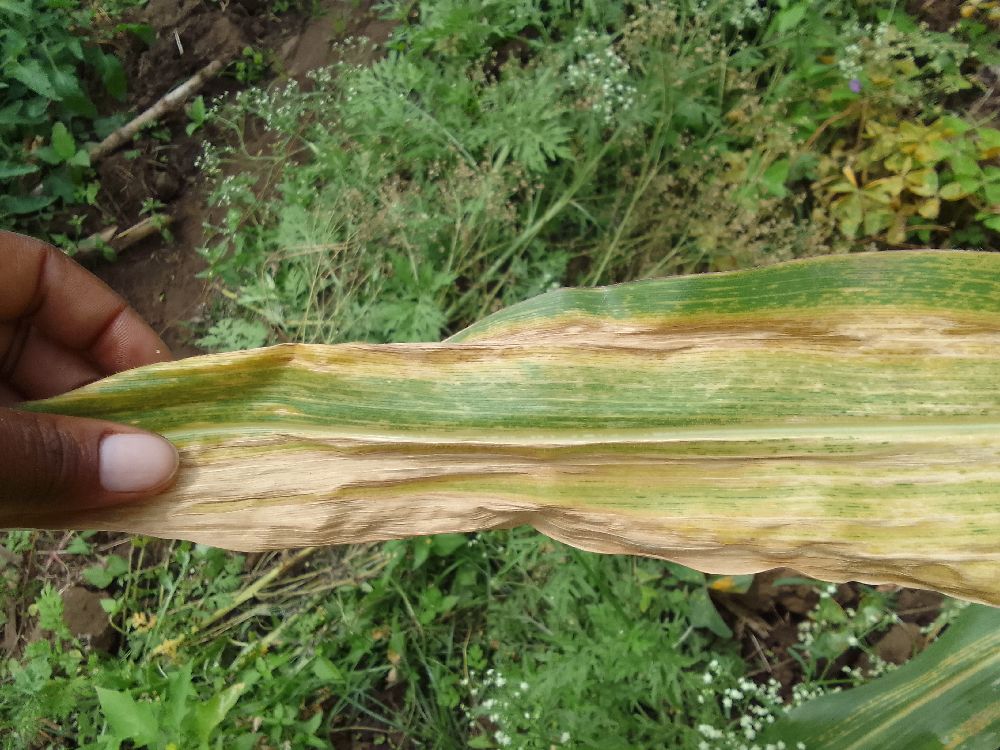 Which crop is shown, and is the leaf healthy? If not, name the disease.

maize, maize lethal necrosis
